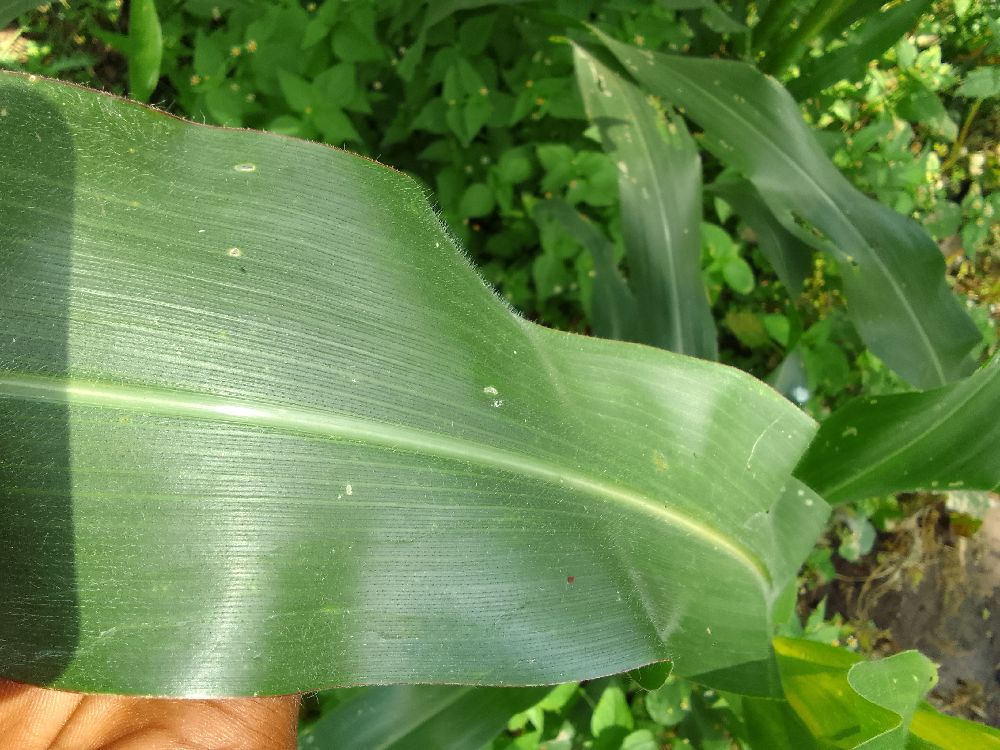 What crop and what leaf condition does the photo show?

maize, healthy
